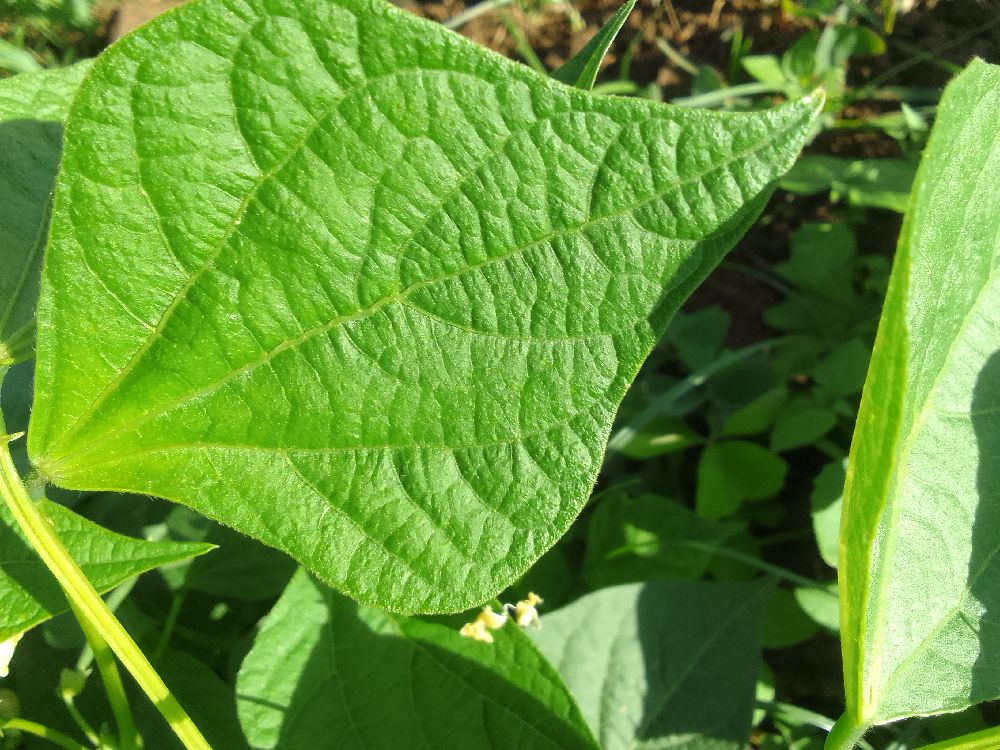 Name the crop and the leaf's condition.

common bean, healthy
